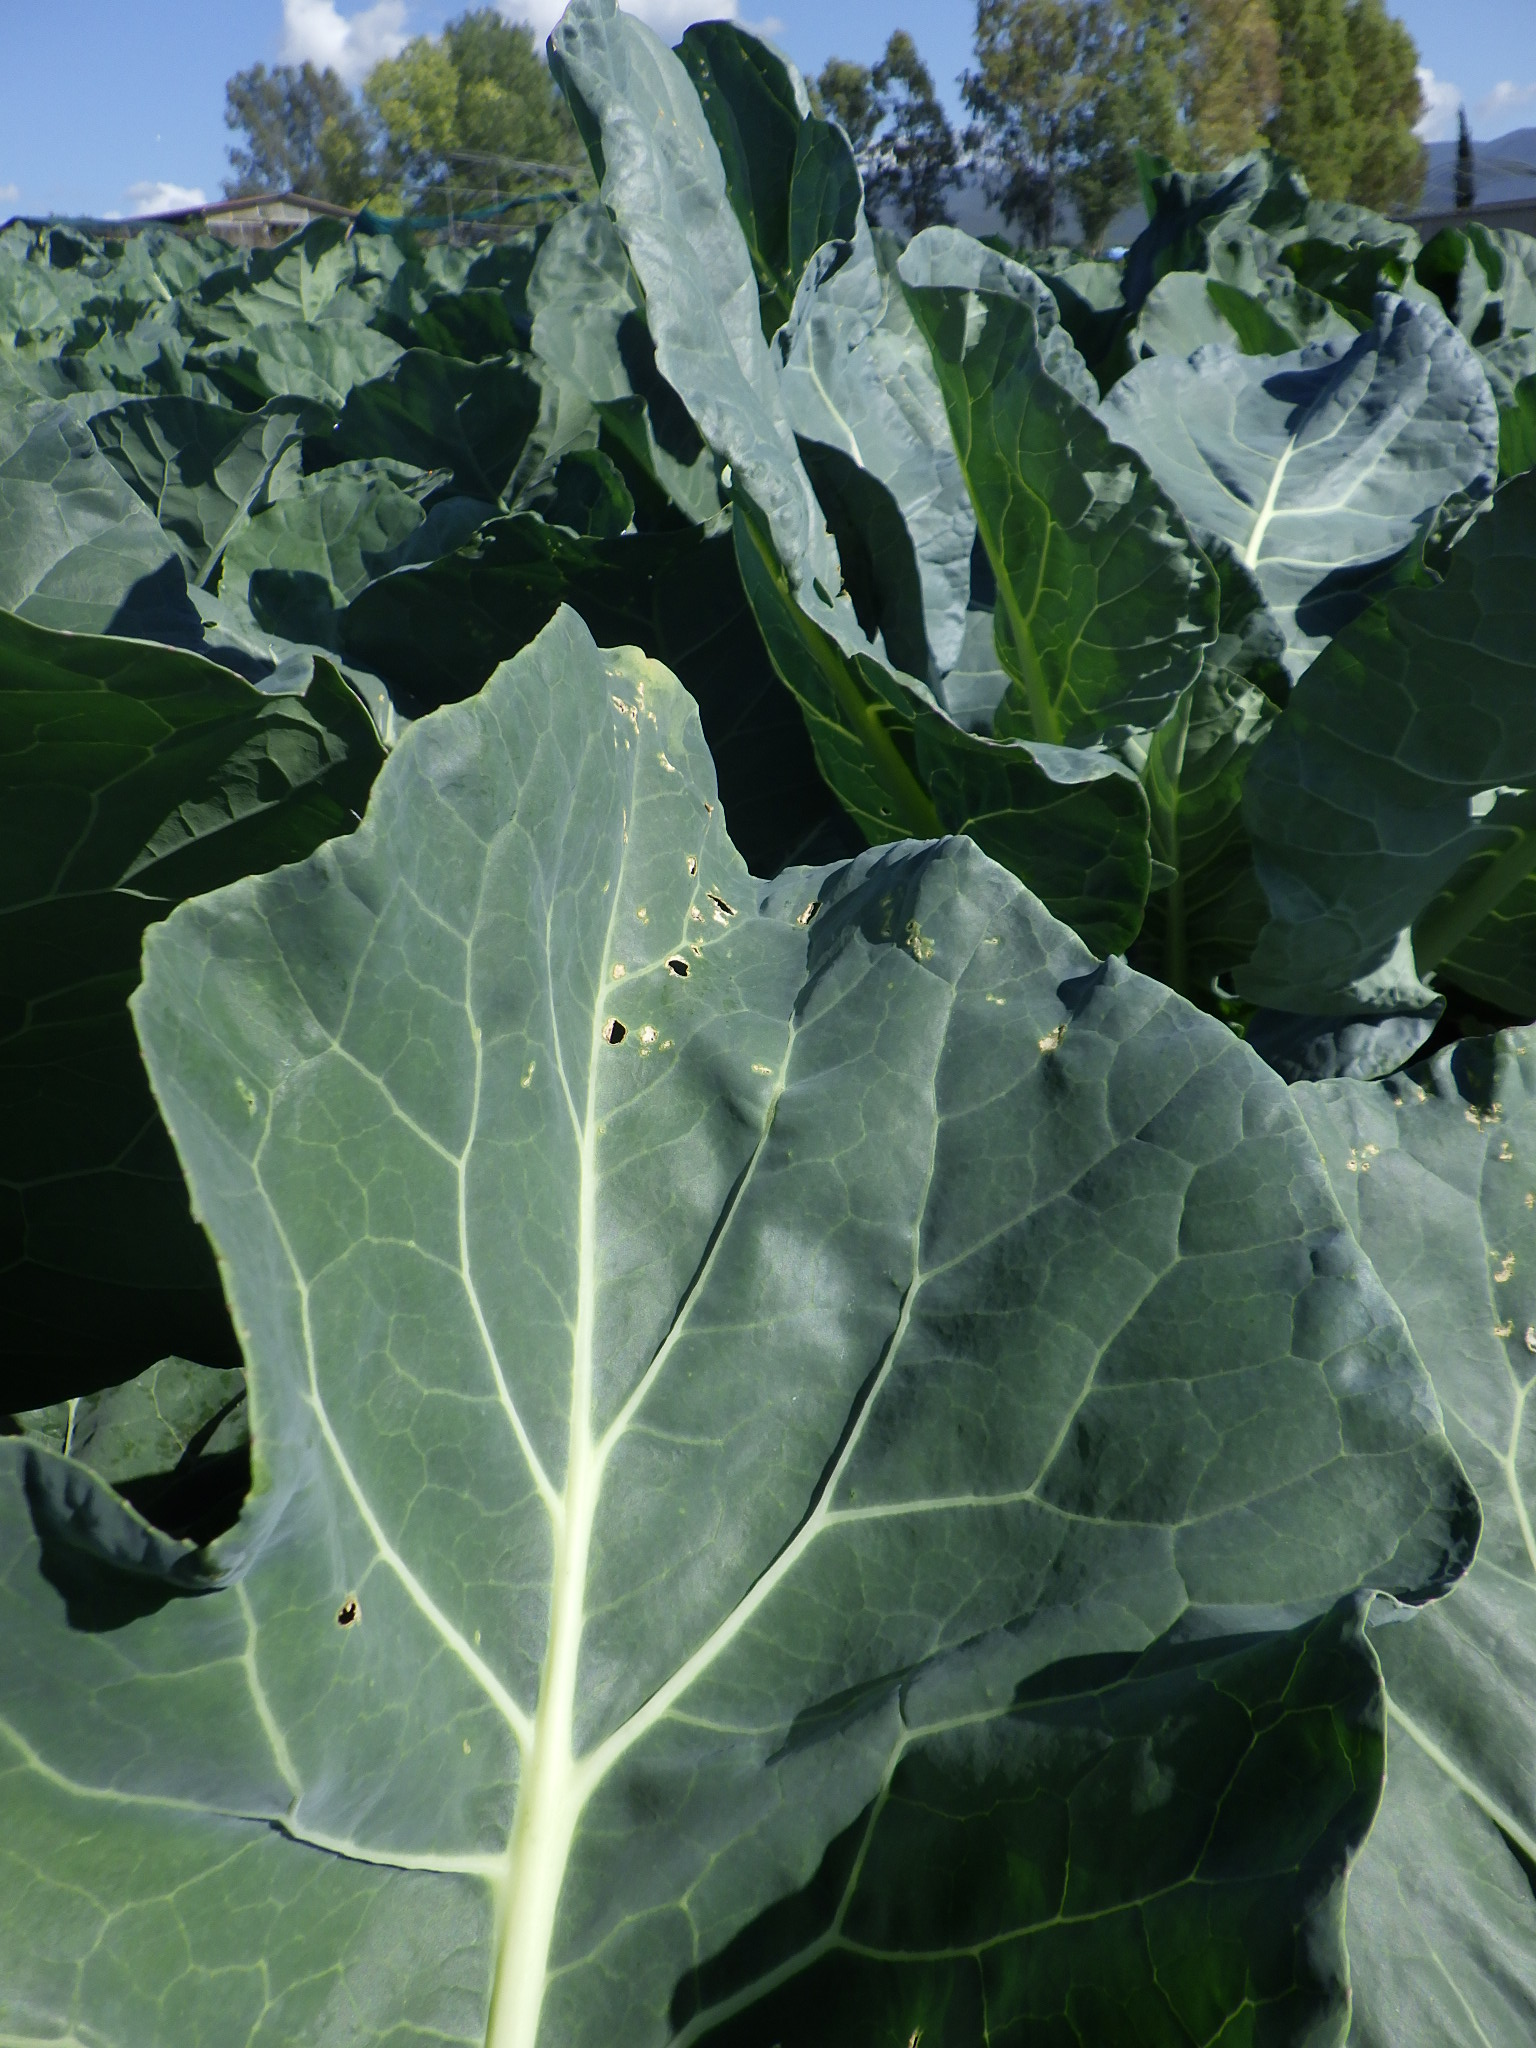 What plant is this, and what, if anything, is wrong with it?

cauliflower, alternaria
